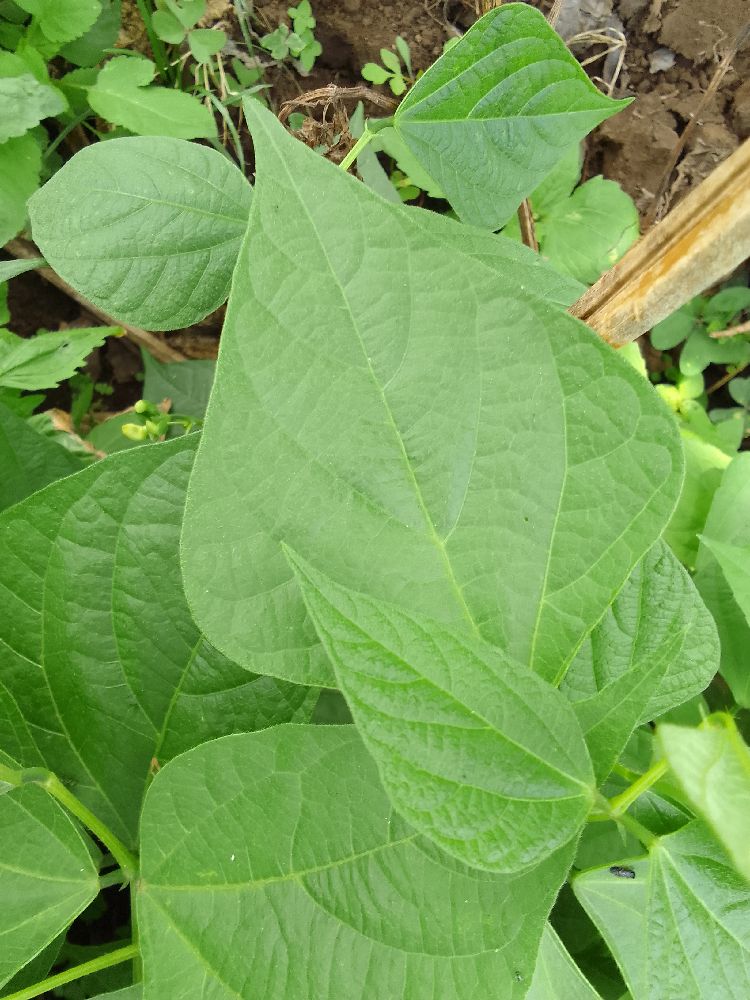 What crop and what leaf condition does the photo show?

common bean, healthy
